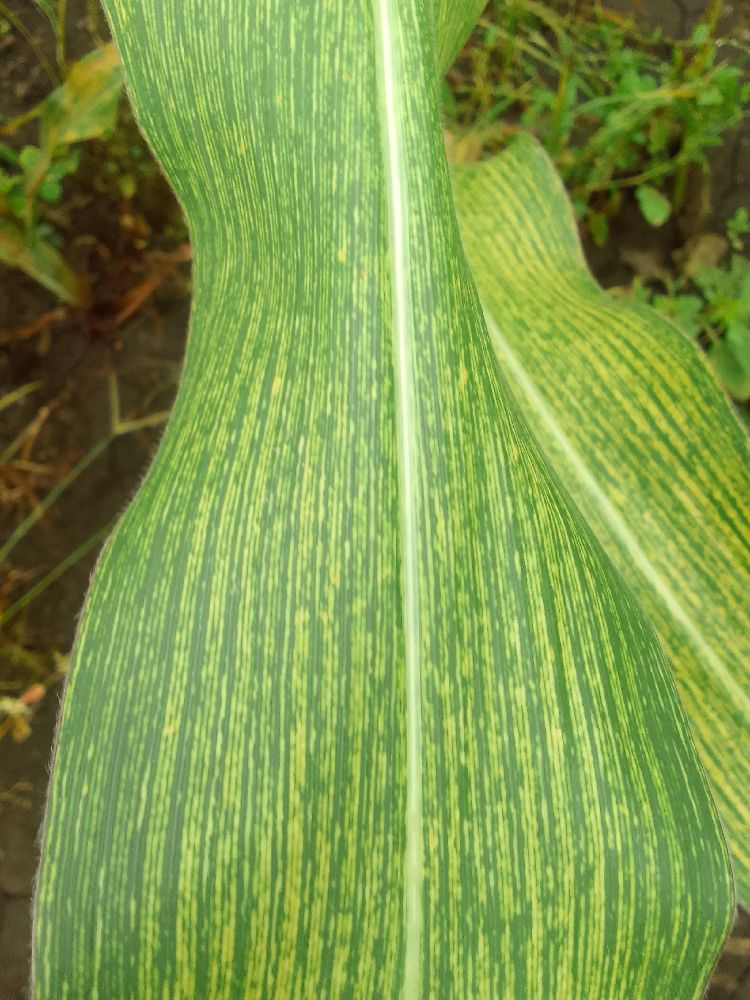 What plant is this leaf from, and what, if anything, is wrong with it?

maize, maize streak virus
